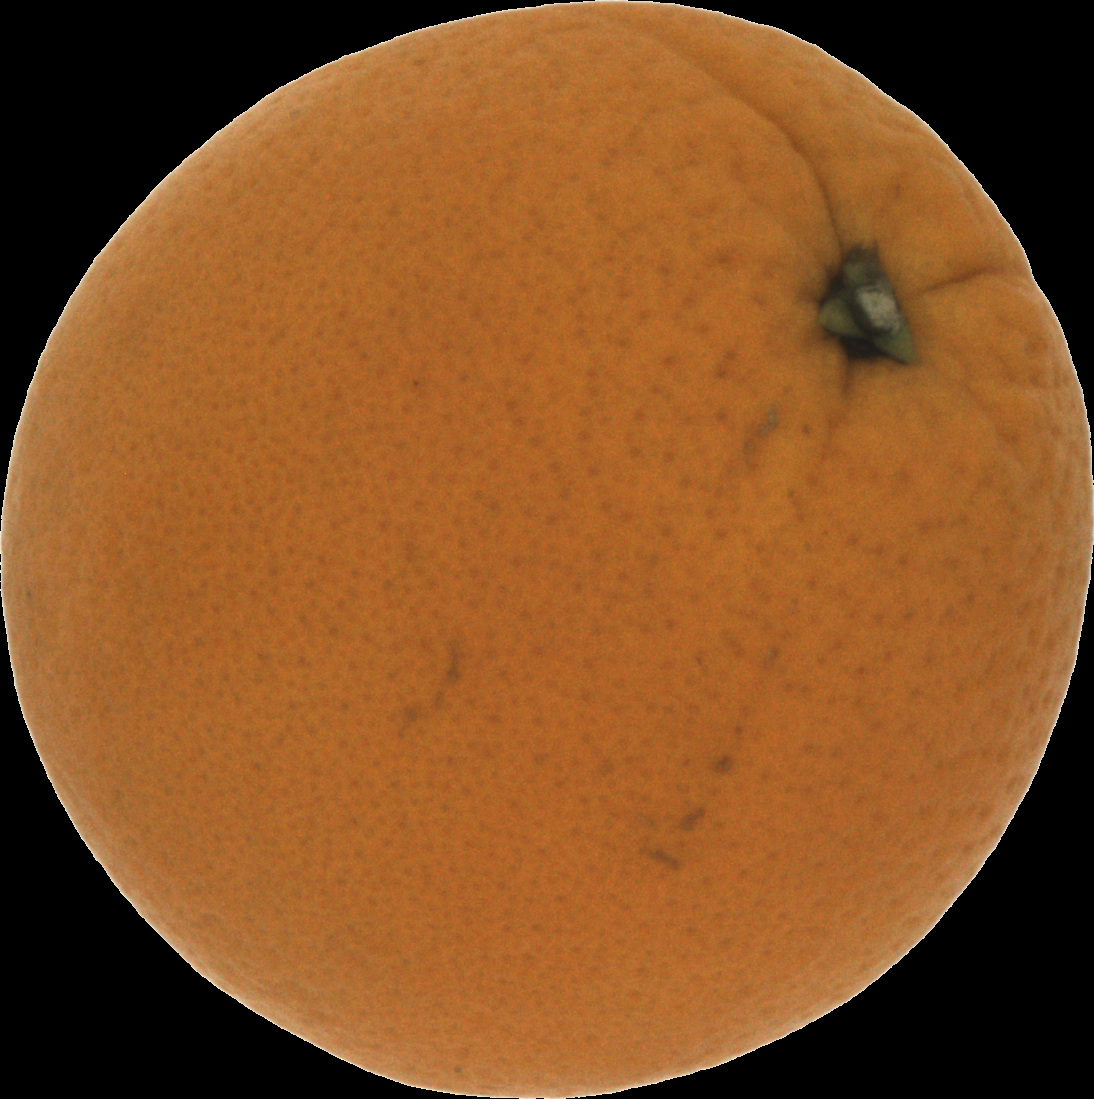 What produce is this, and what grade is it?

orange, good
